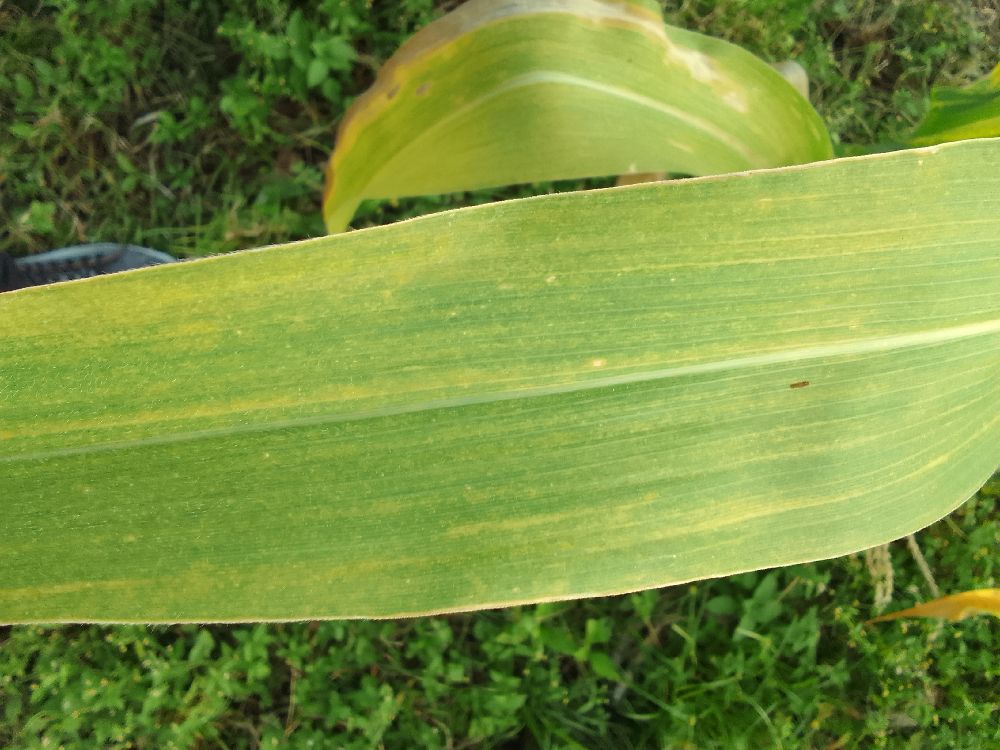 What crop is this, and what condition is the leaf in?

maize, maize lethal necrosis
